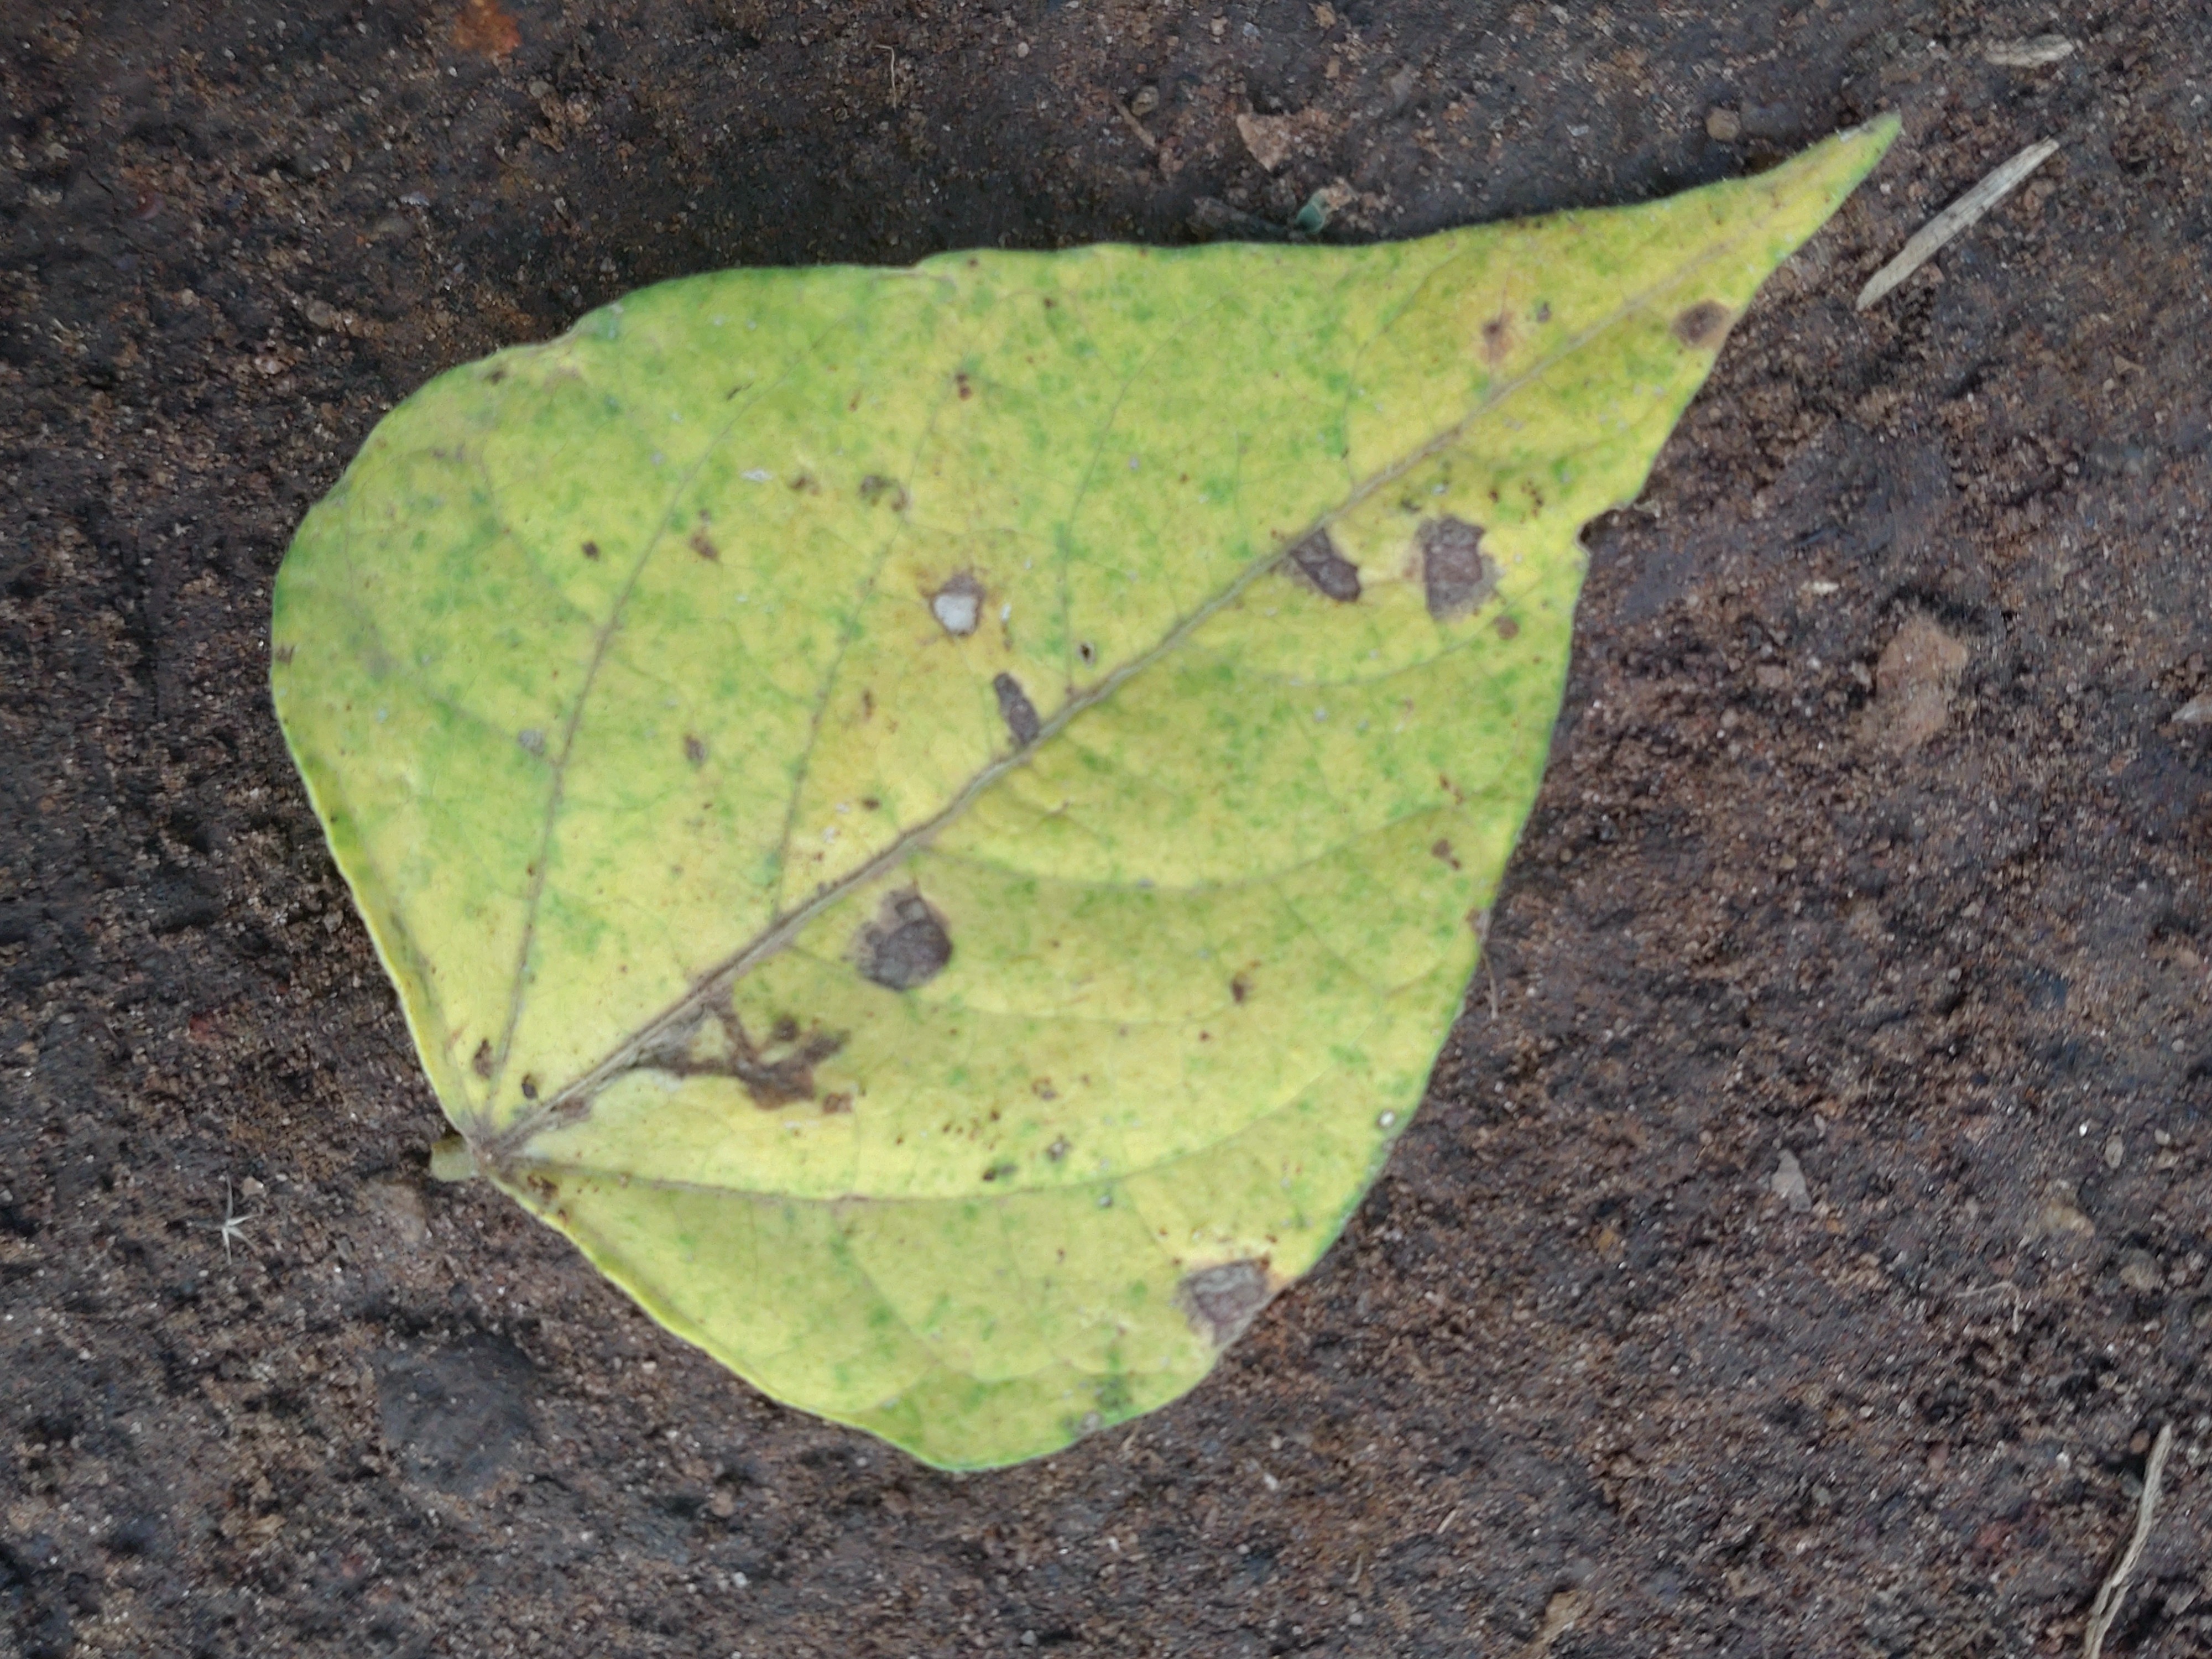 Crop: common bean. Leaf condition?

anthracnose
